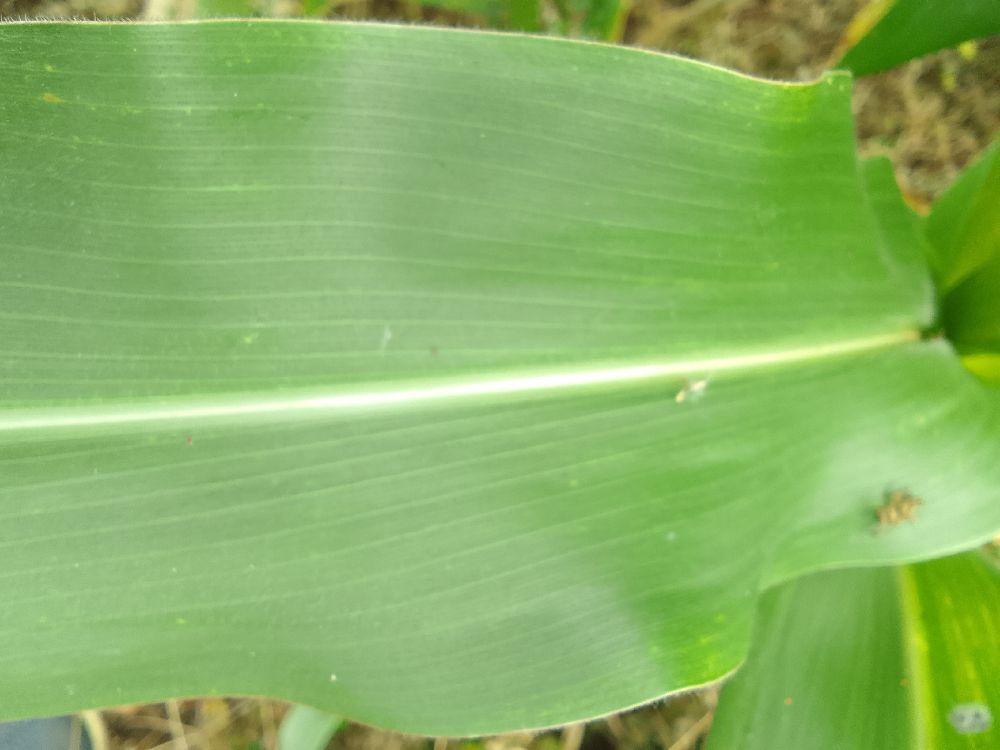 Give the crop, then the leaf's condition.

maize, healthy
